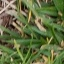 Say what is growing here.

grass
